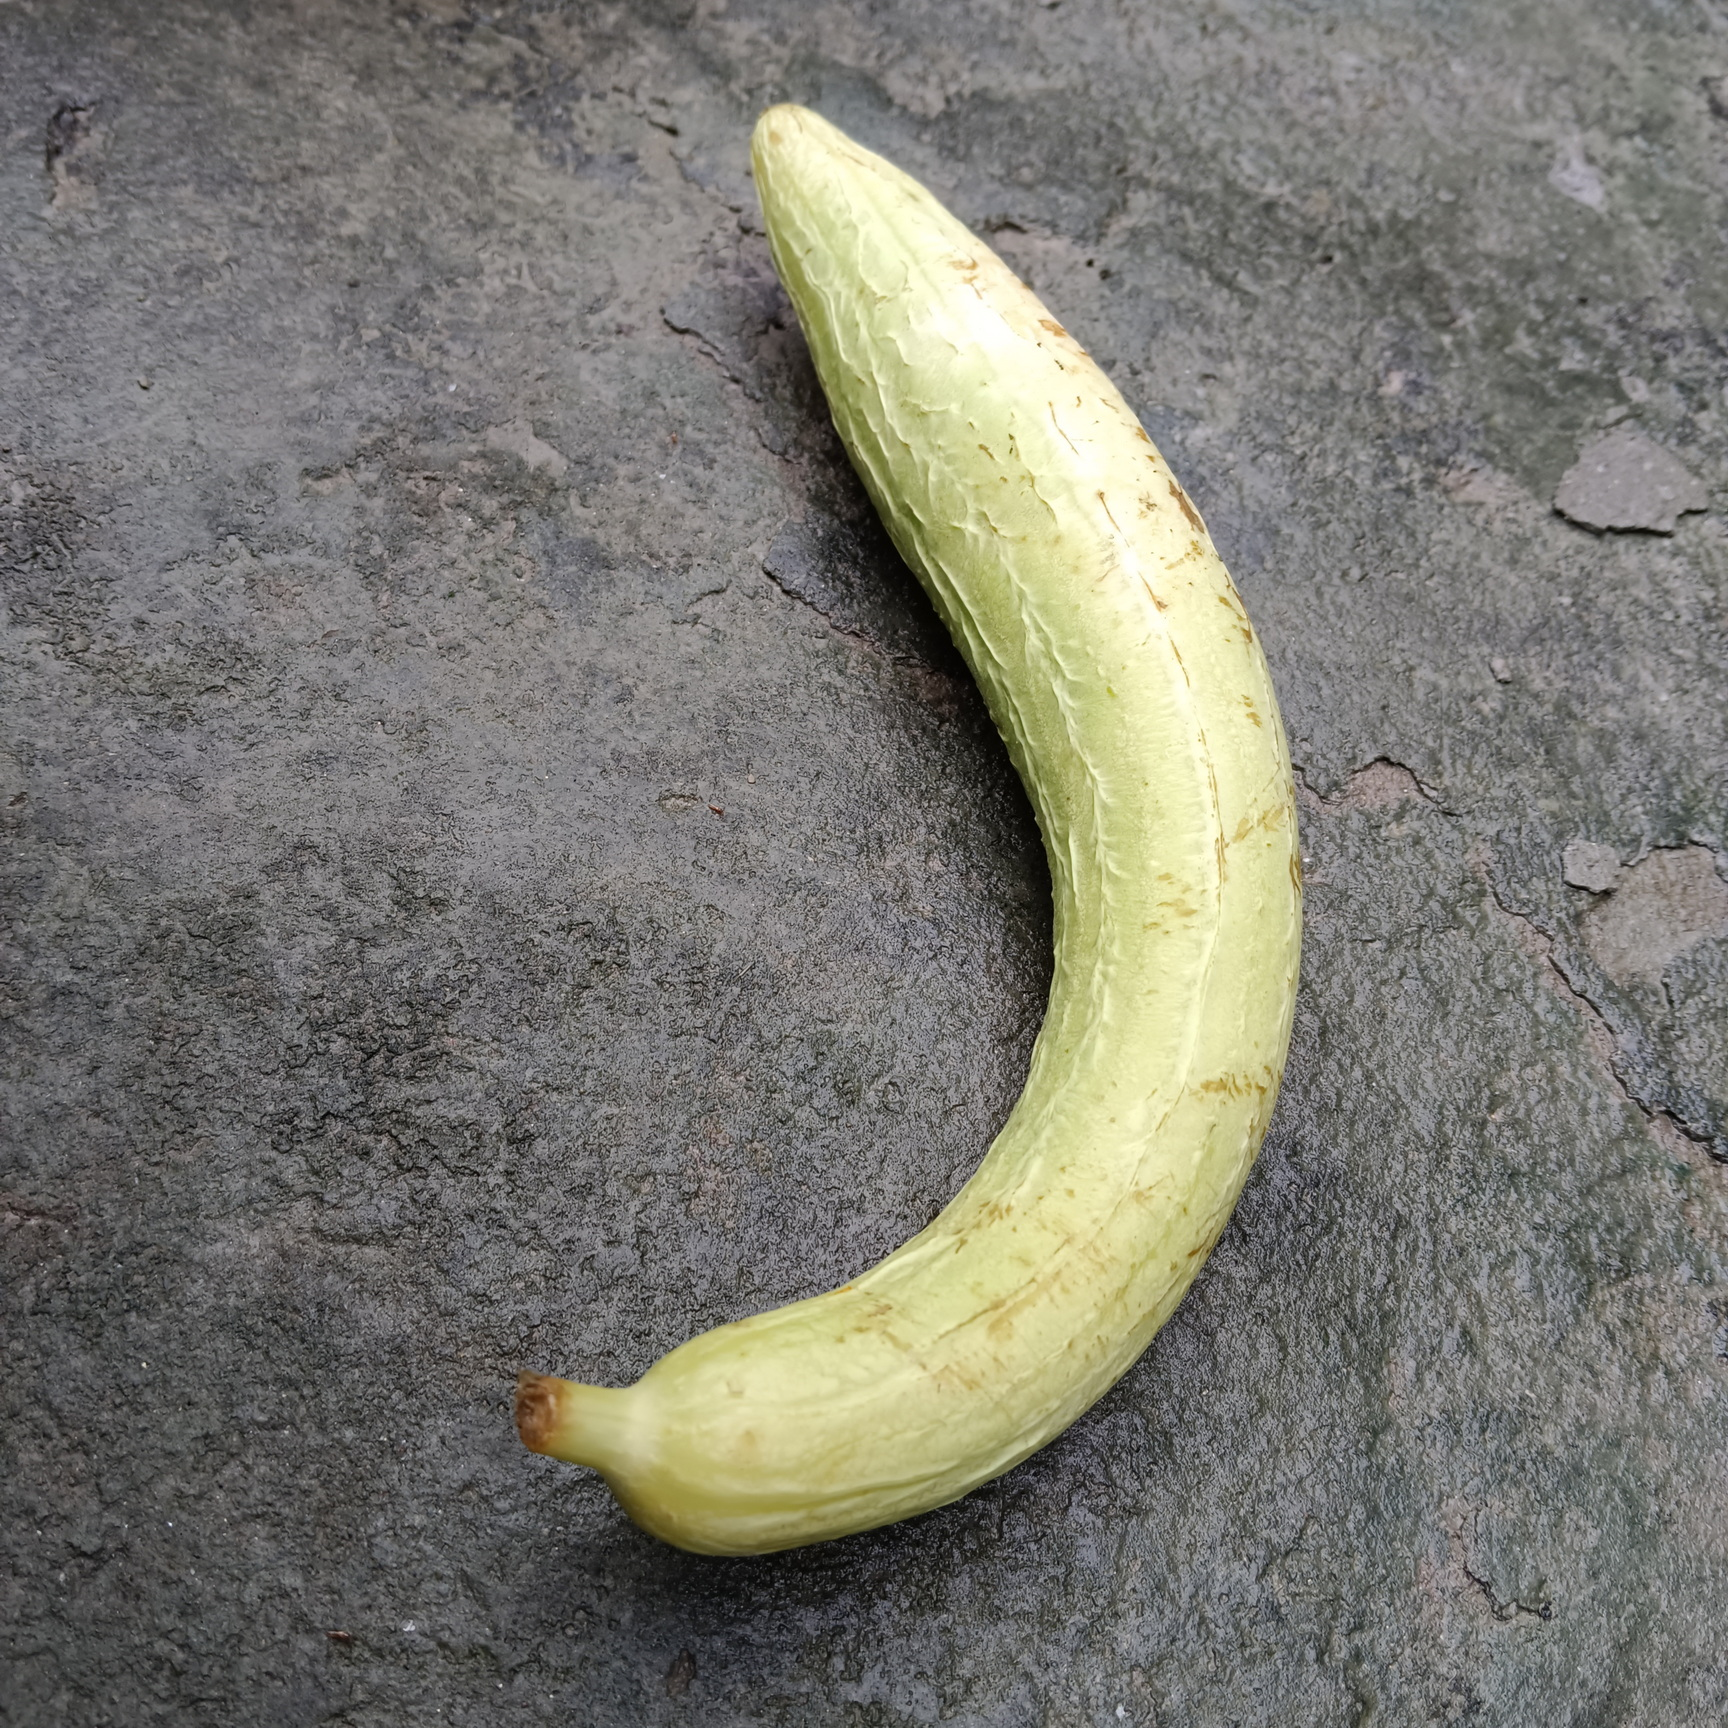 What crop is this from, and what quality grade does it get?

luffa, fresh
